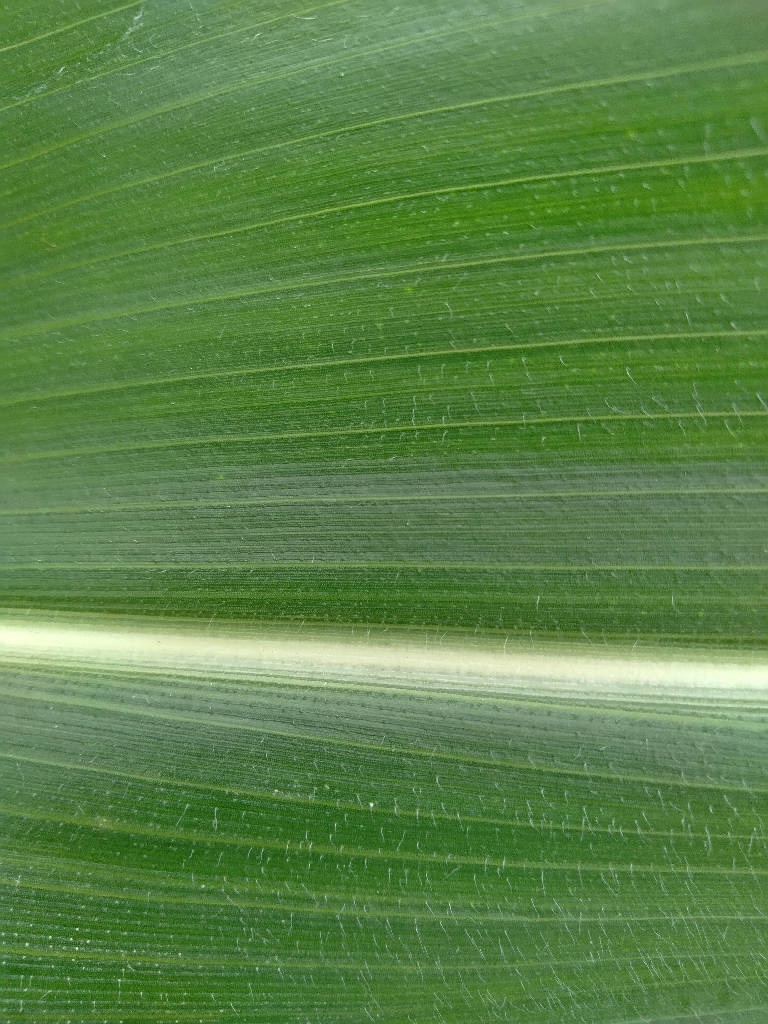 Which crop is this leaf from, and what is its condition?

maize, healthy
